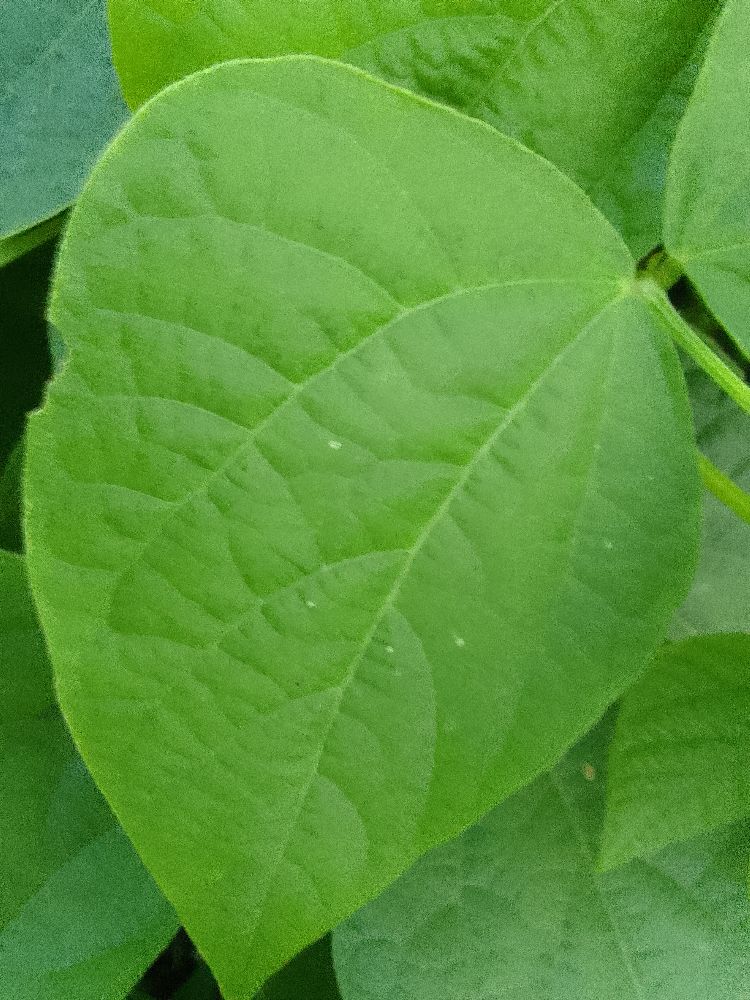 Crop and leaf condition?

common bean, healthy
